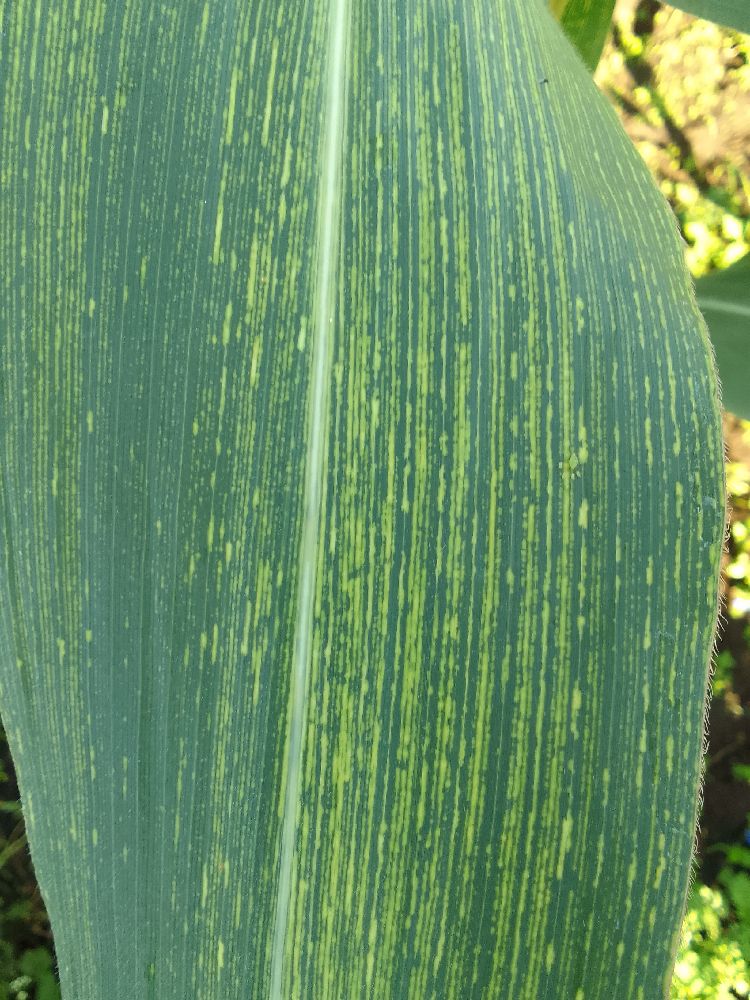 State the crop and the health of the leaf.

maize, maize streak virus
